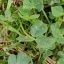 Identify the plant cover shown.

unstructured weed
